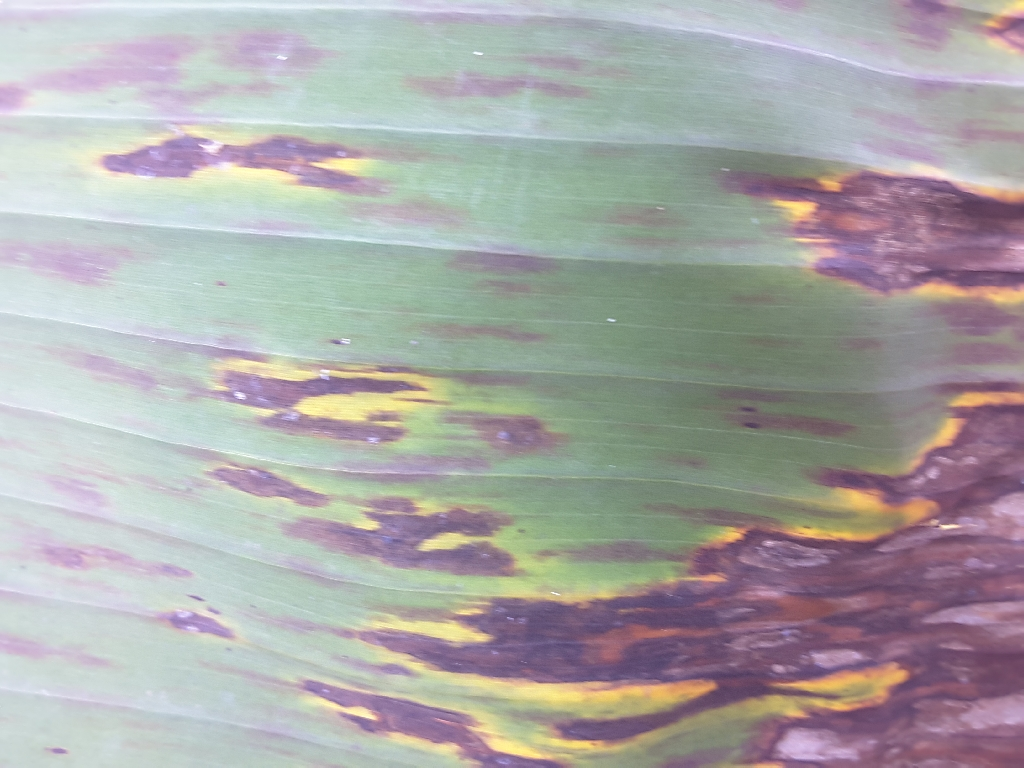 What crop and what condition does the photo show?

banana, black sigatoka
